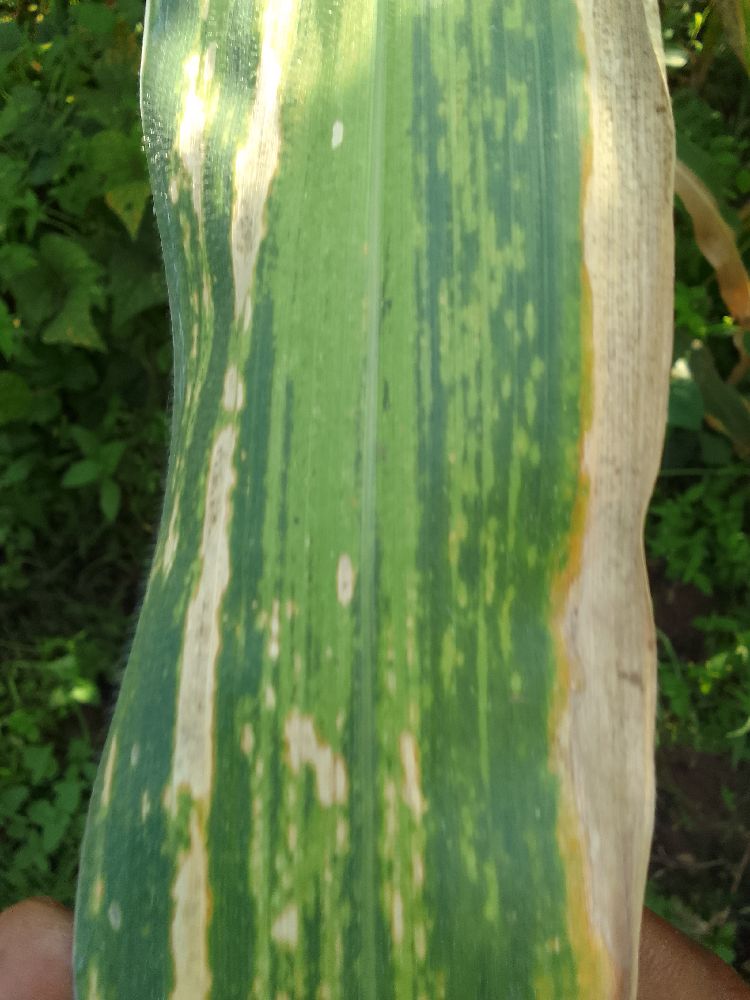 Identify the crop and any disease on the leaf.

maize, maize lethal necrosis
